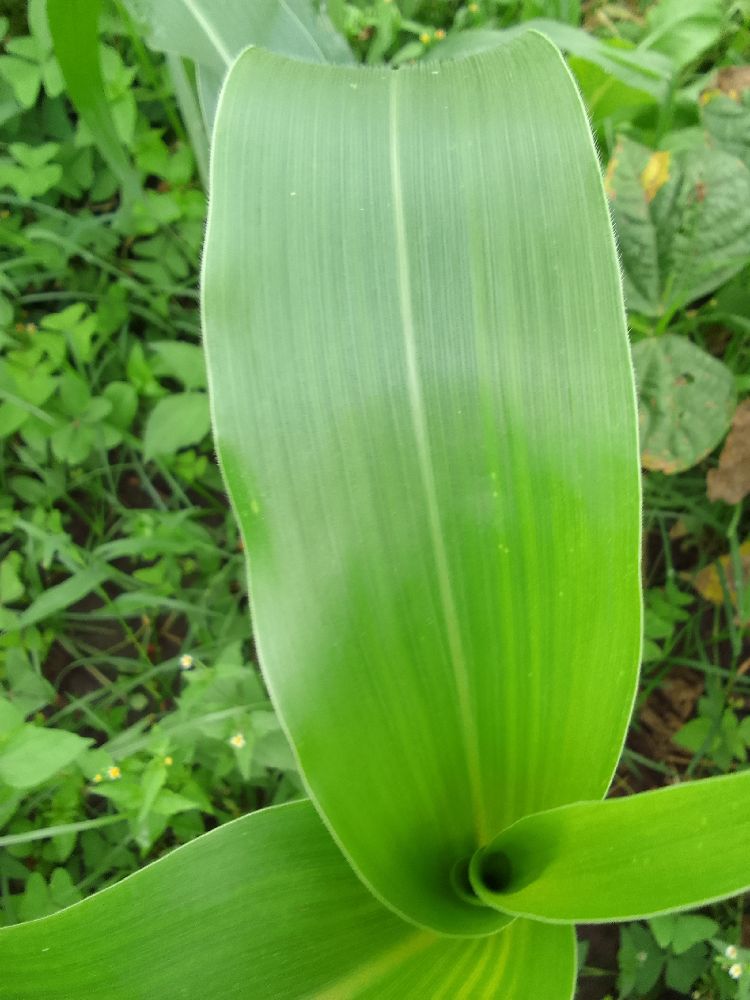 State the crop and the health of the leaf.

maize, healthy
